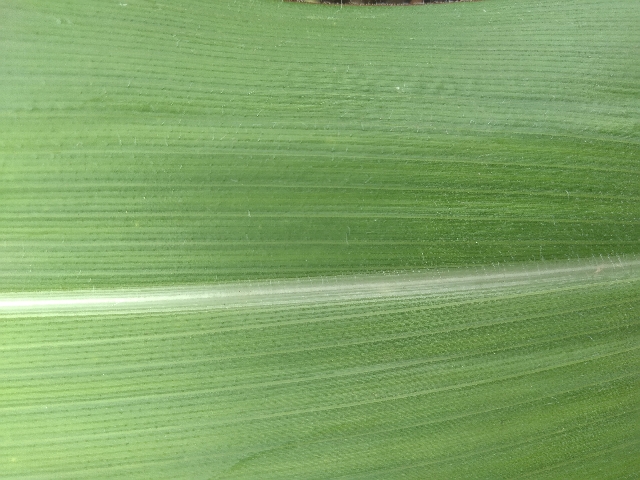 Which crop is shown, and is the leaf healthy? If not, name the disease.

maize, healthy
